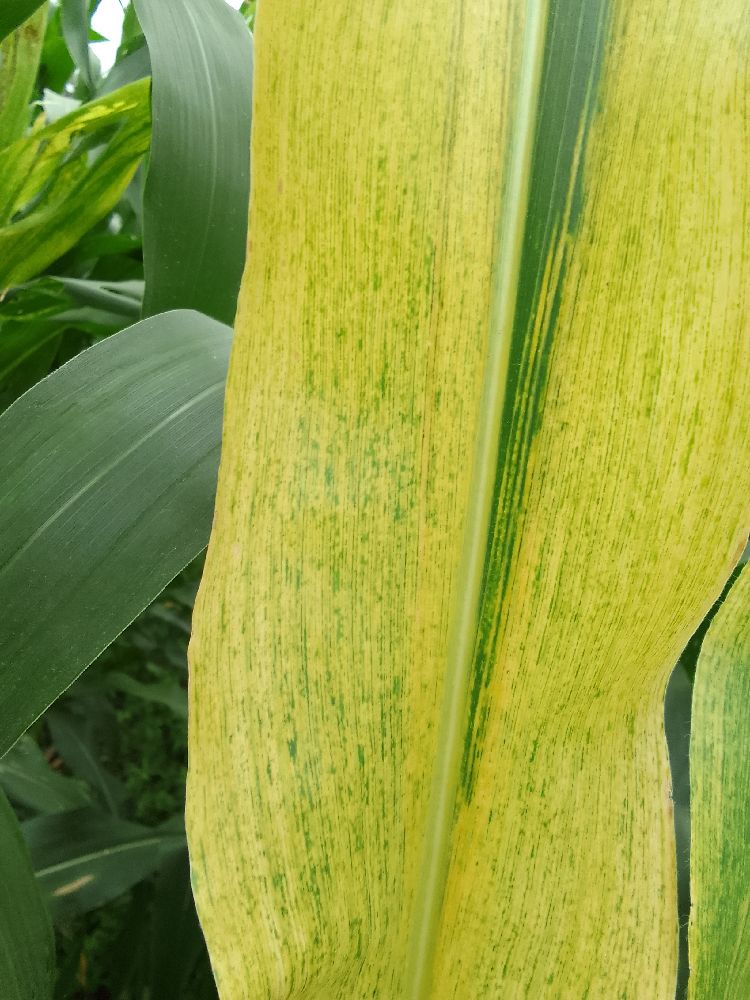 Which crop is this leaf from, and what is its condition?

maize, healthy
